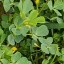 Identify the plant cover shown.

unstructured weed
